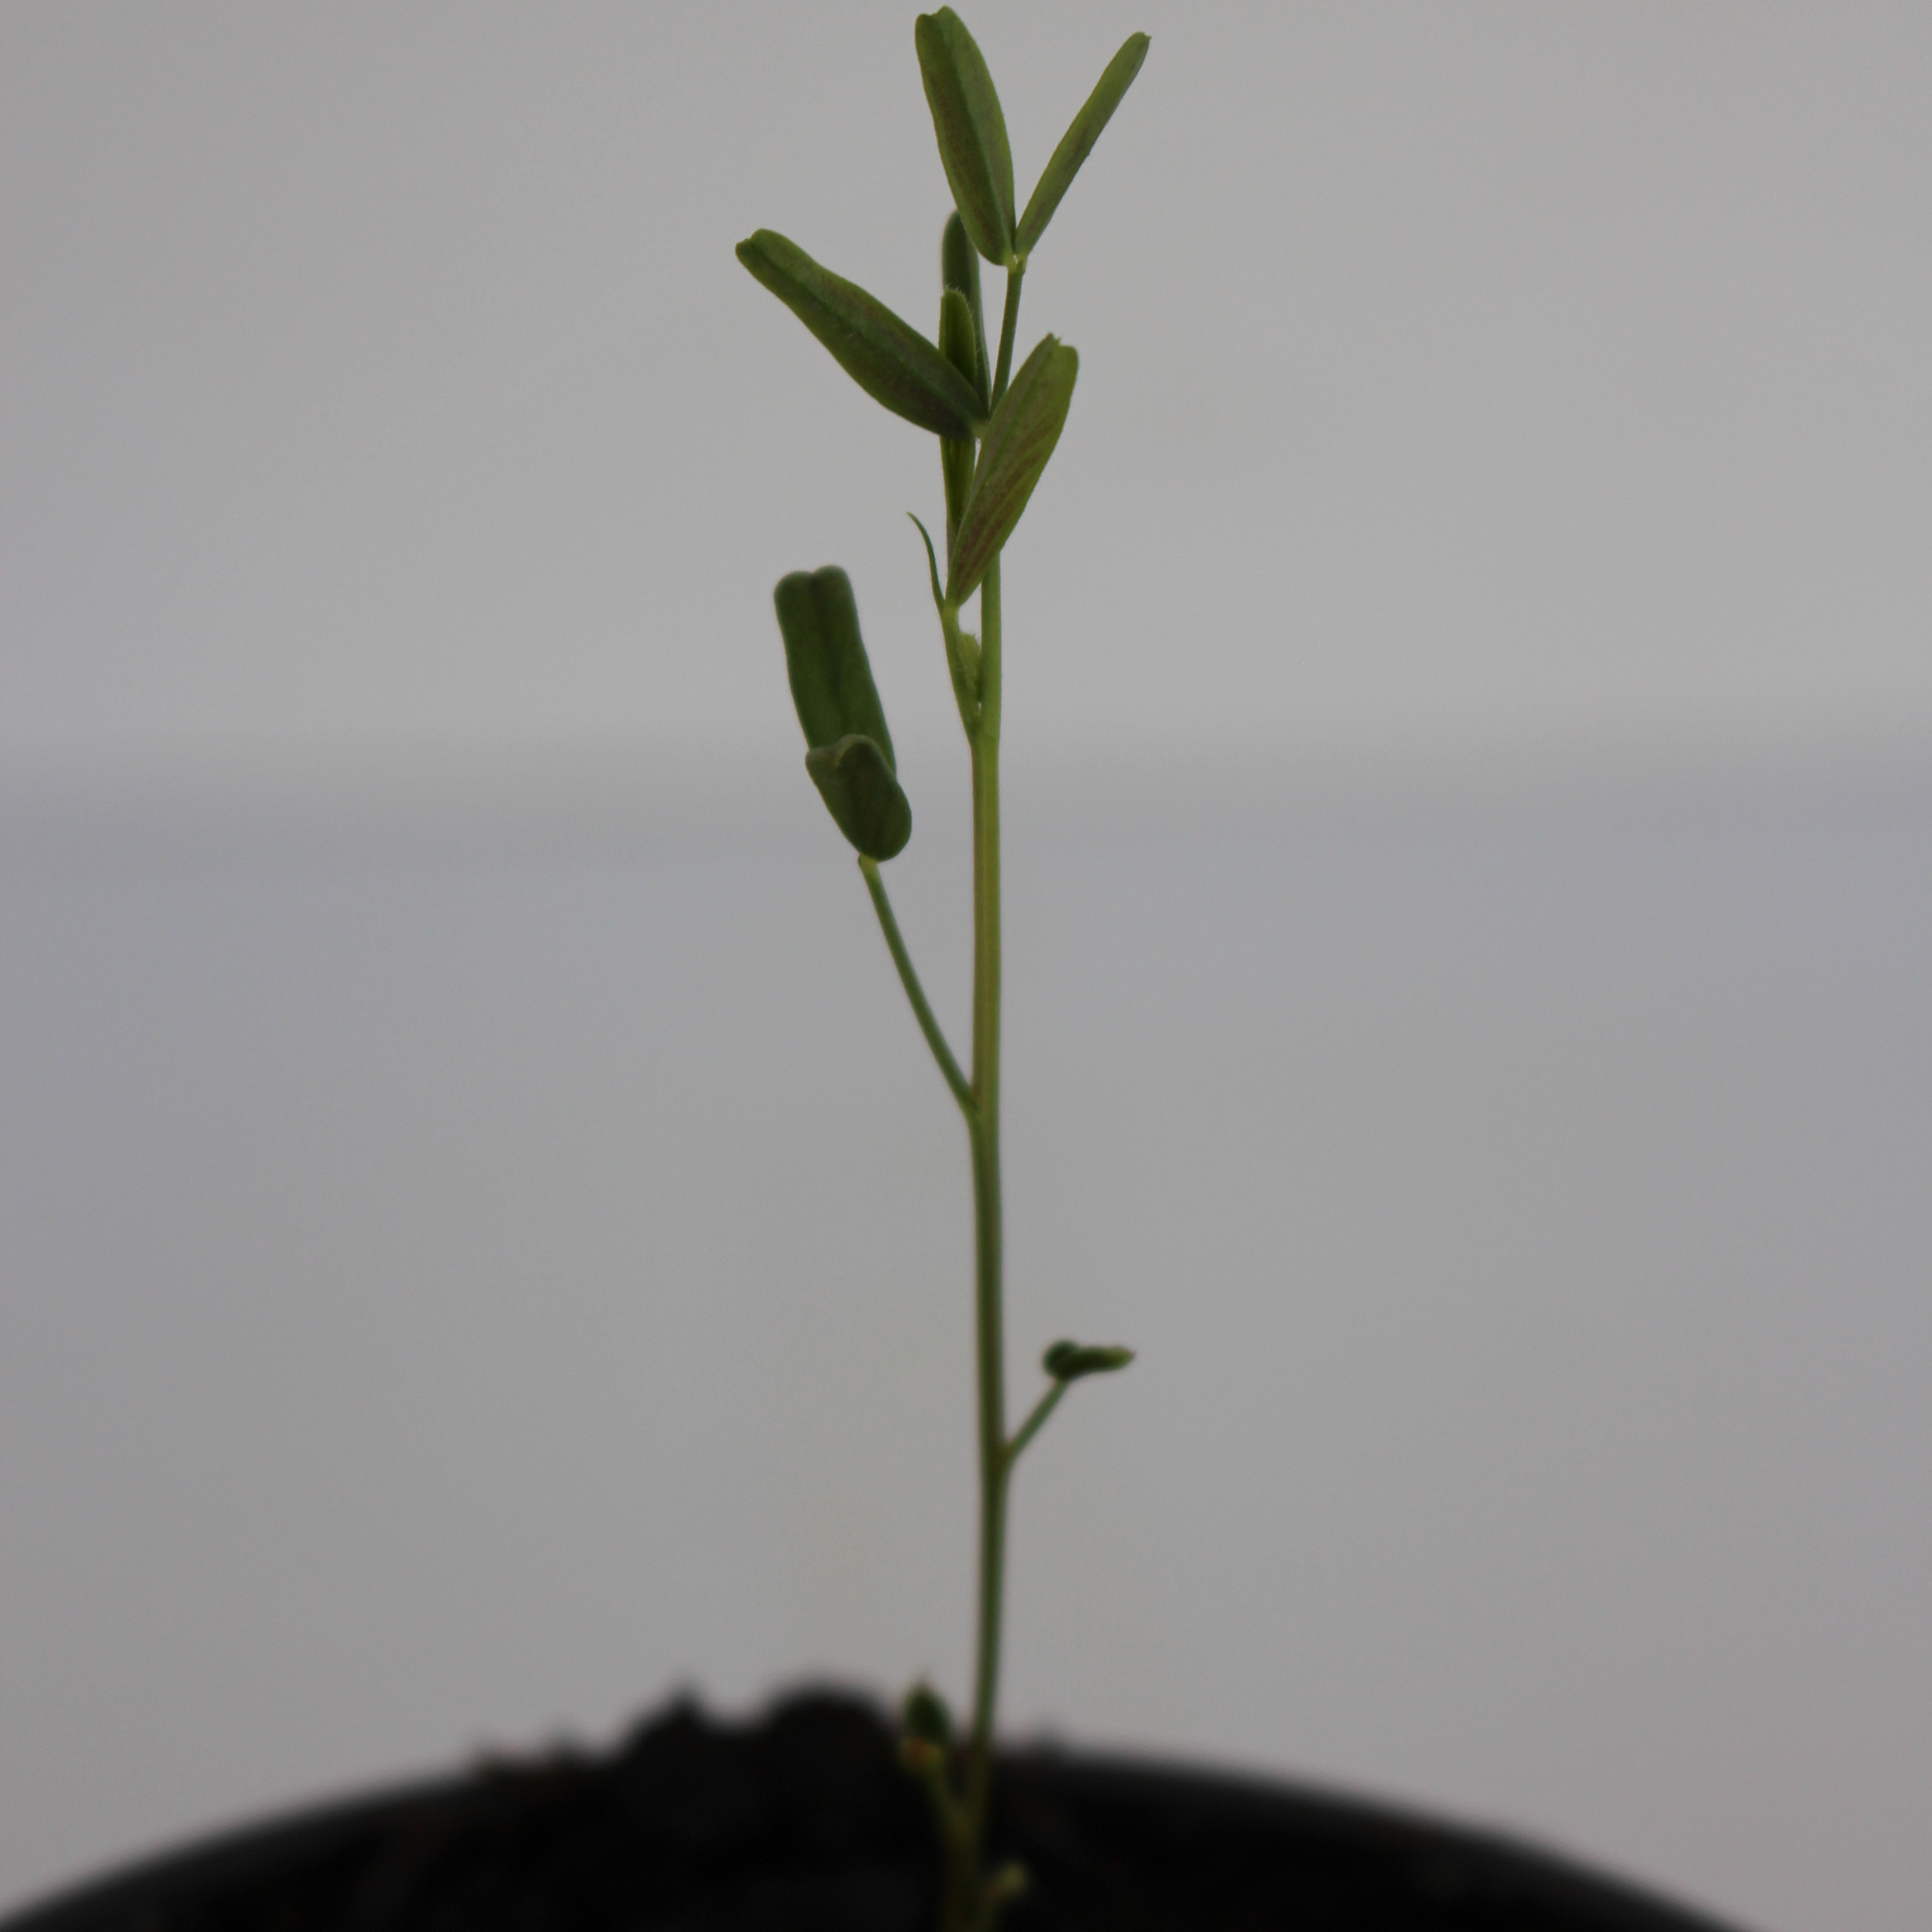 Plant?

Vicia sativa
